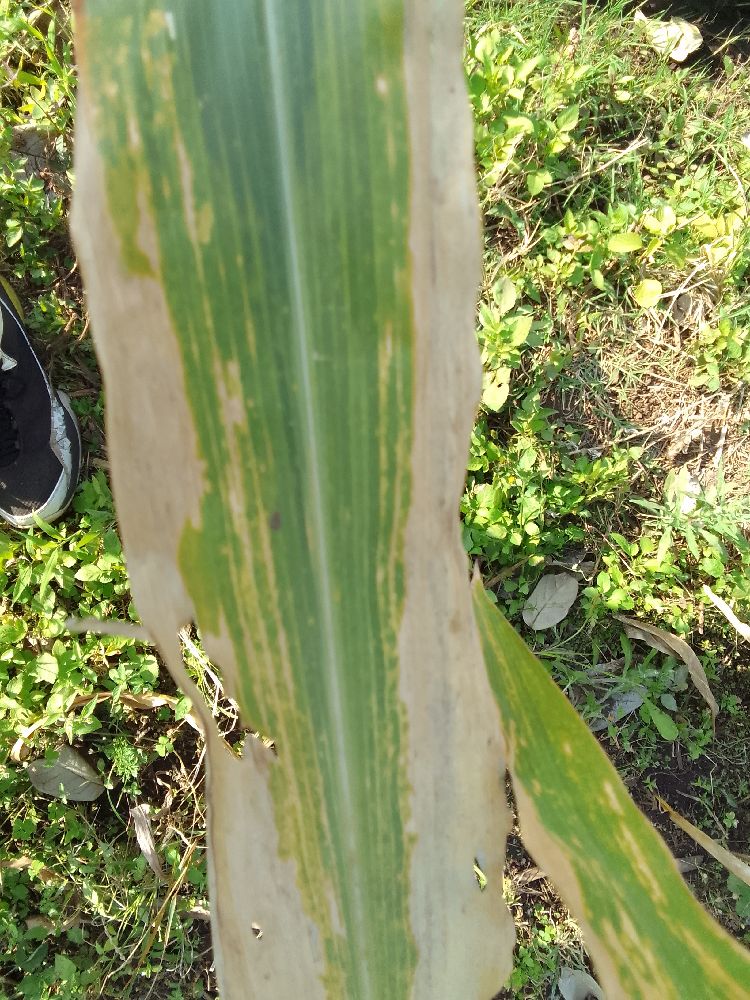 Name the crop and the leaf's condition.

maize, maize lethal necrosis
